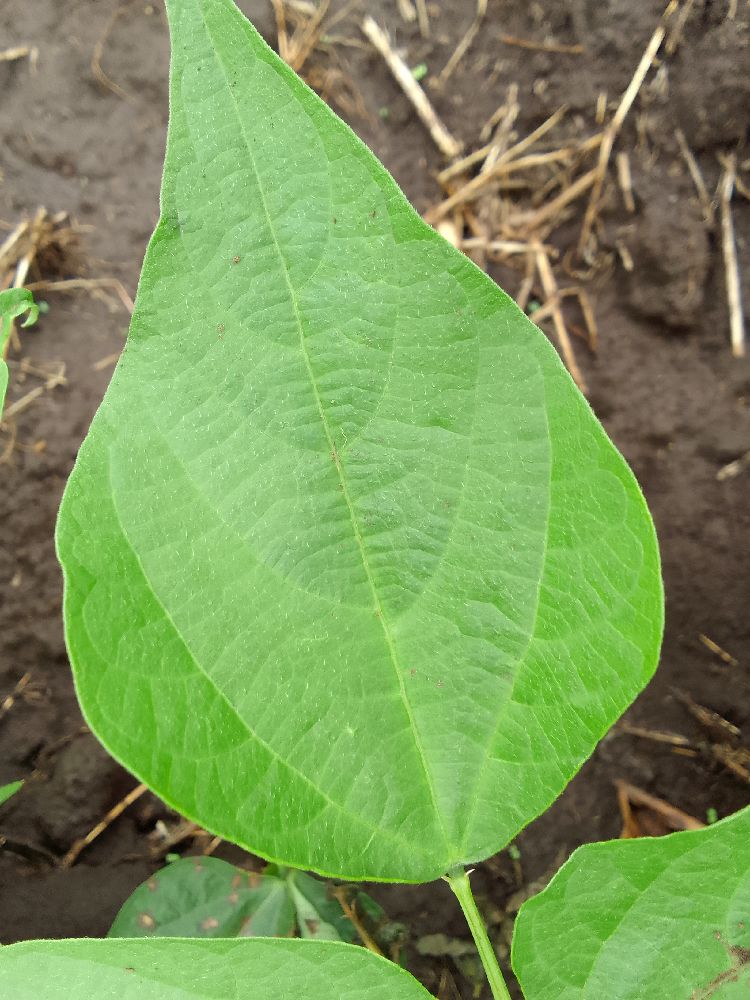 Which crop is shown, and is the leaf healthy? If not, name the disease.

common bean, healthy
